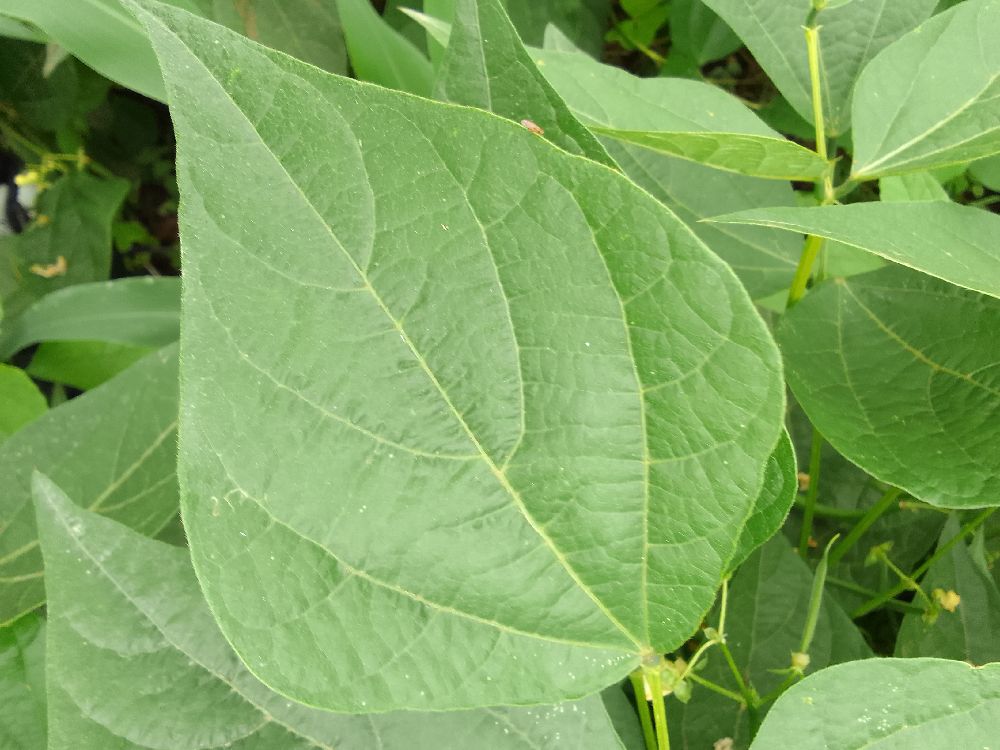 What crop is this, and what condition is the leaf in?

common bean, healthy
